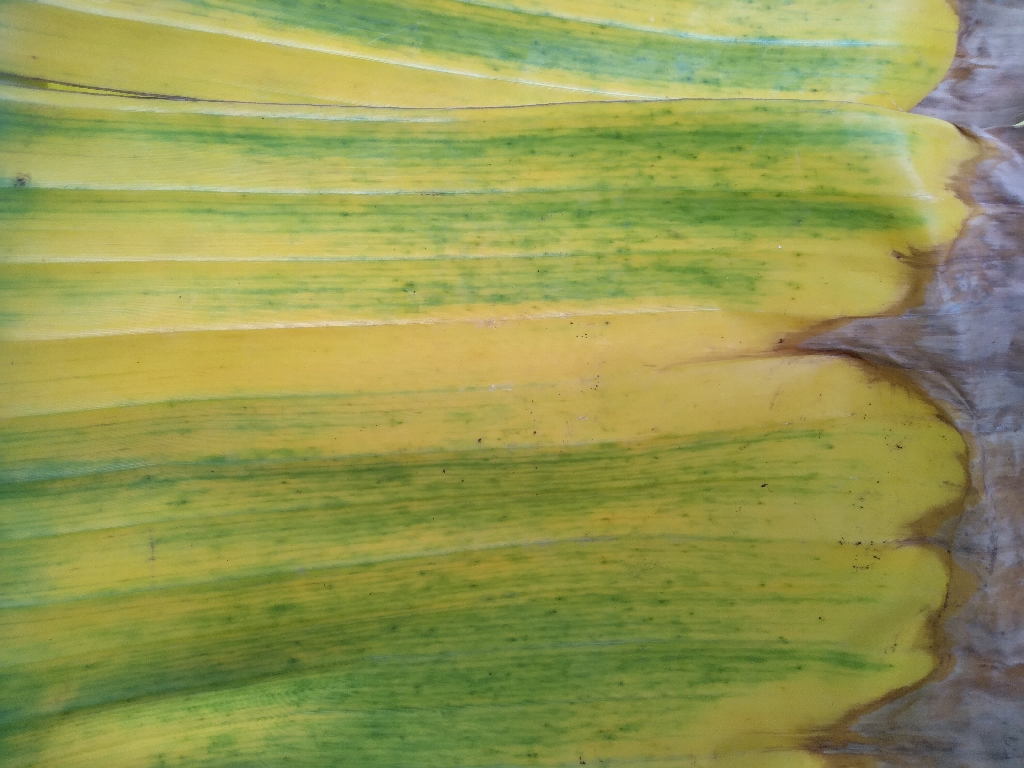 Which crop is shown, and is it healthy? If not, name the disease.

banana, fusarium wilt race 1
